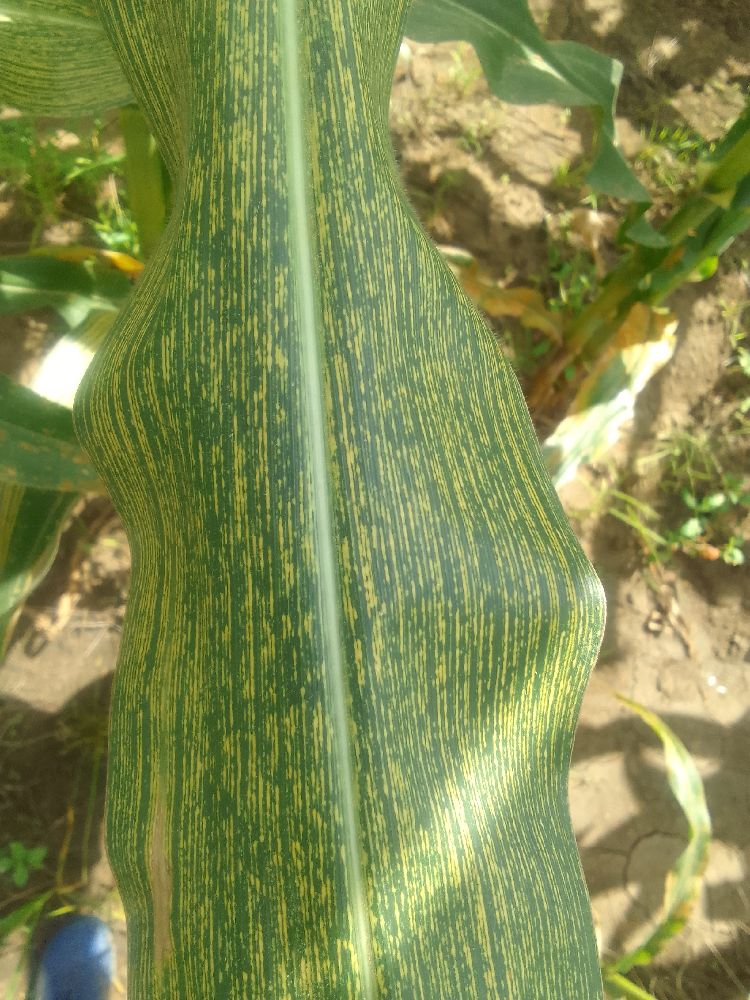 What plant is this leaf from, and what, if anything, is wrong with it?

maize, maize streak virus
